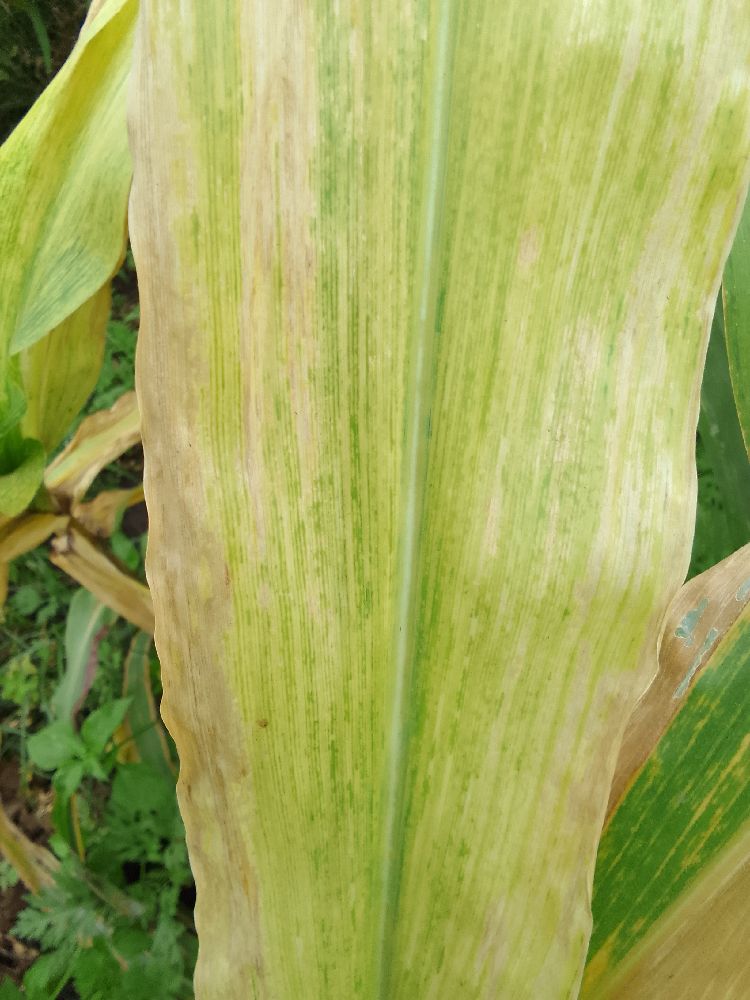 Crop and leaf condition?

maize, maize lethal necrosis
